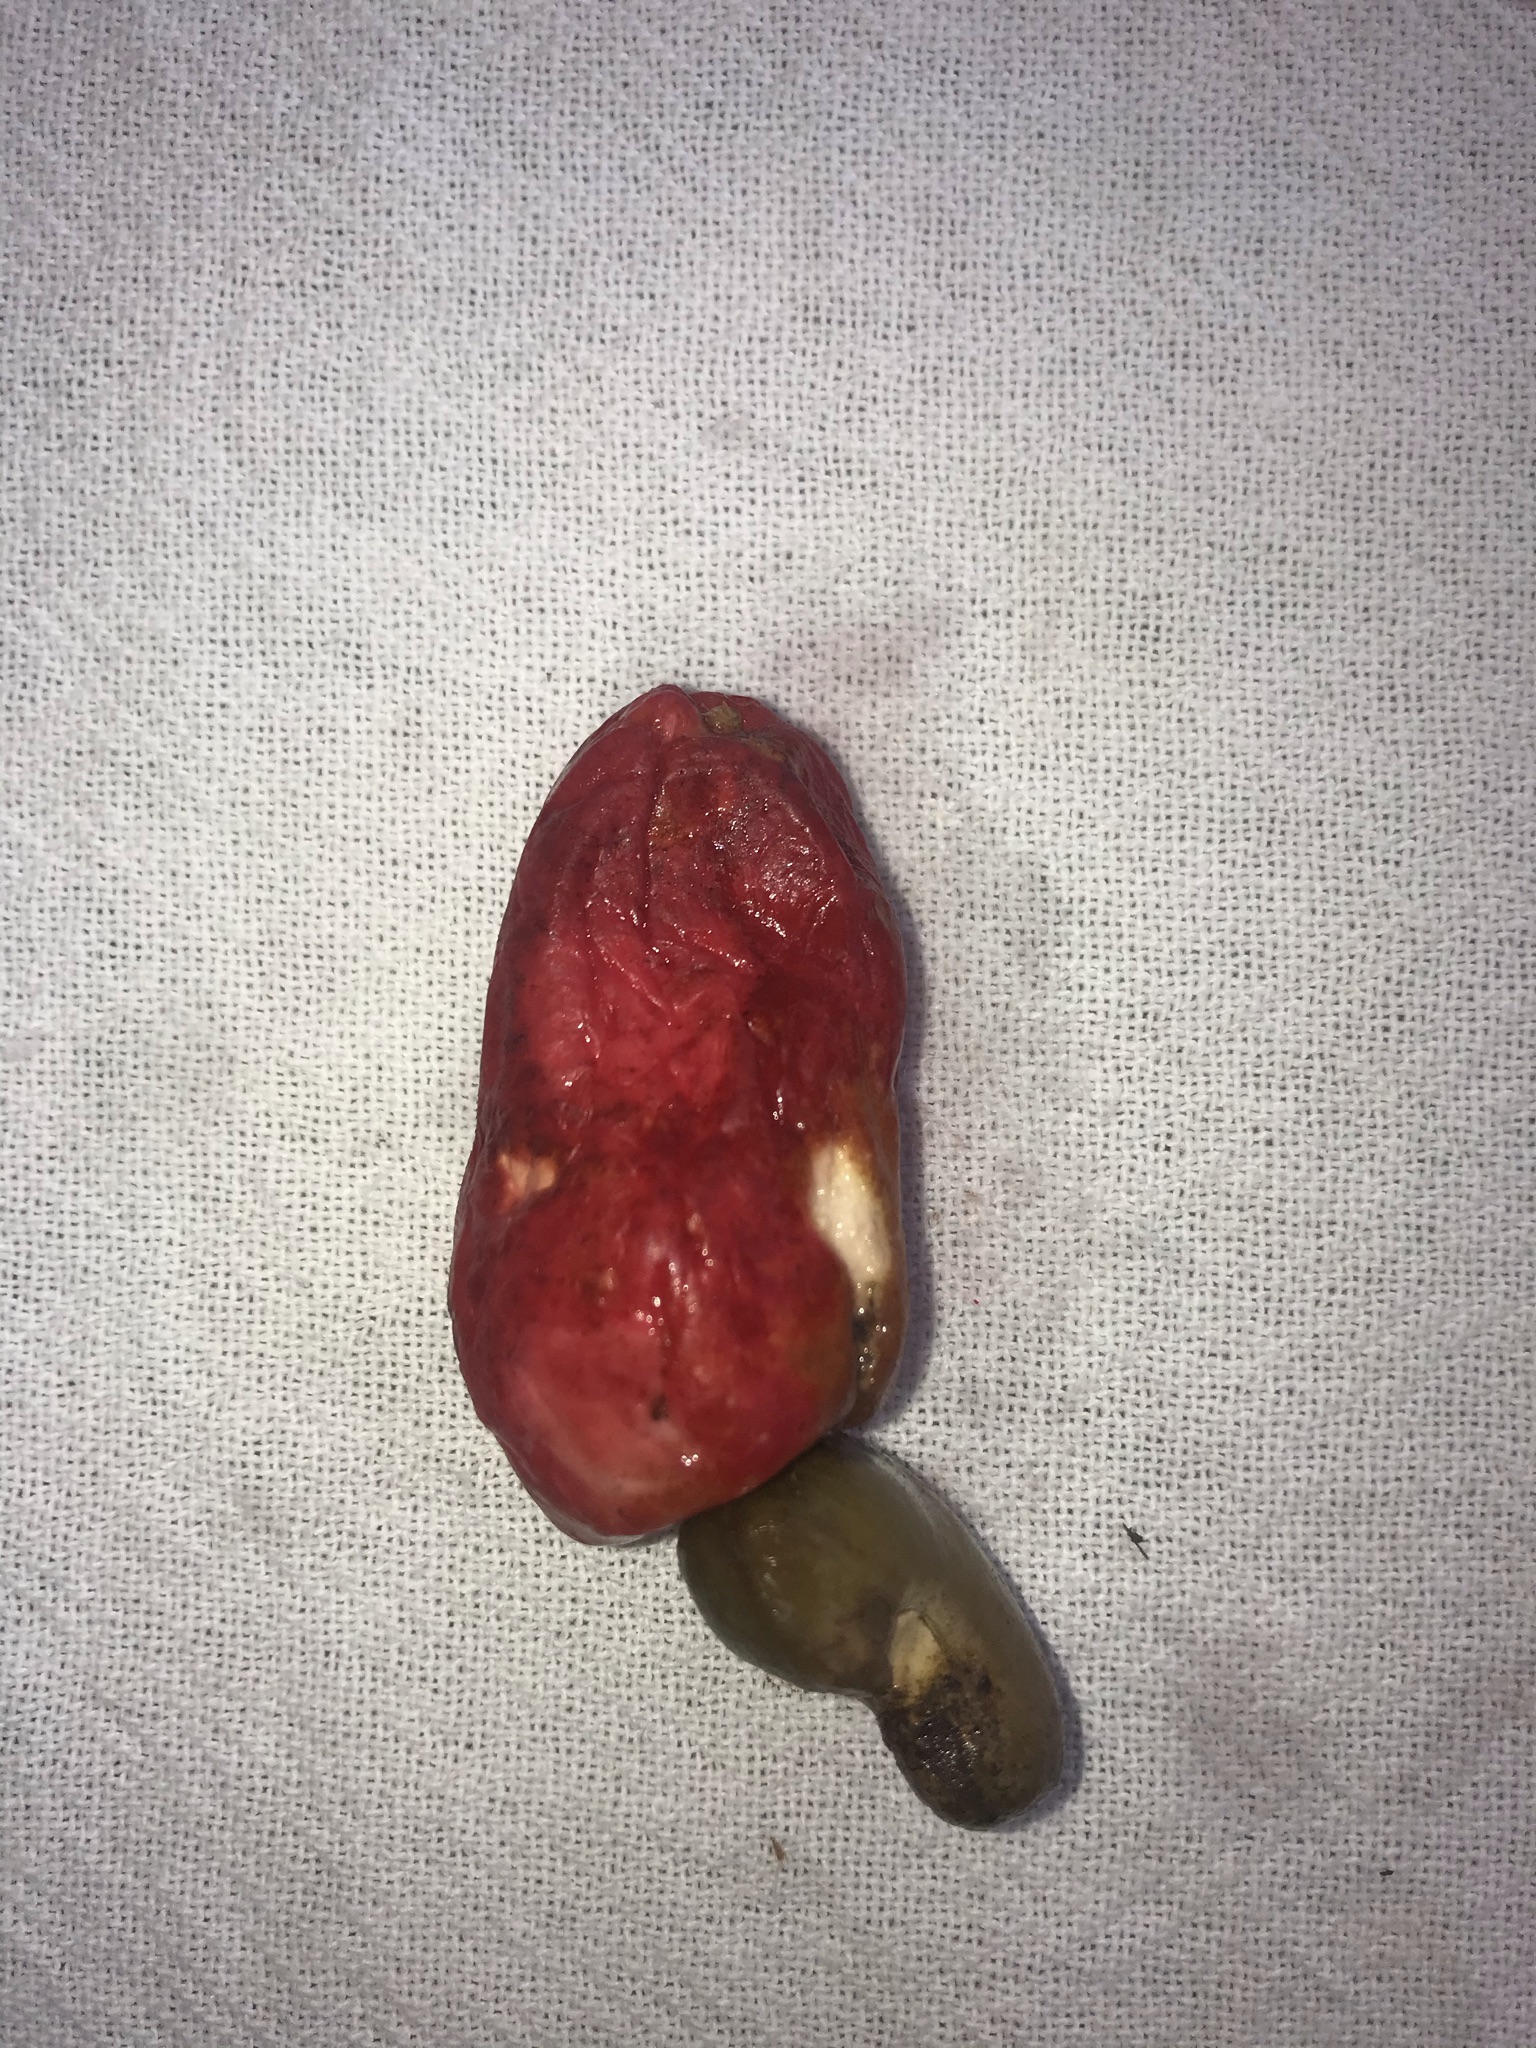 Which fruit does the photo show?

caju vermelho
